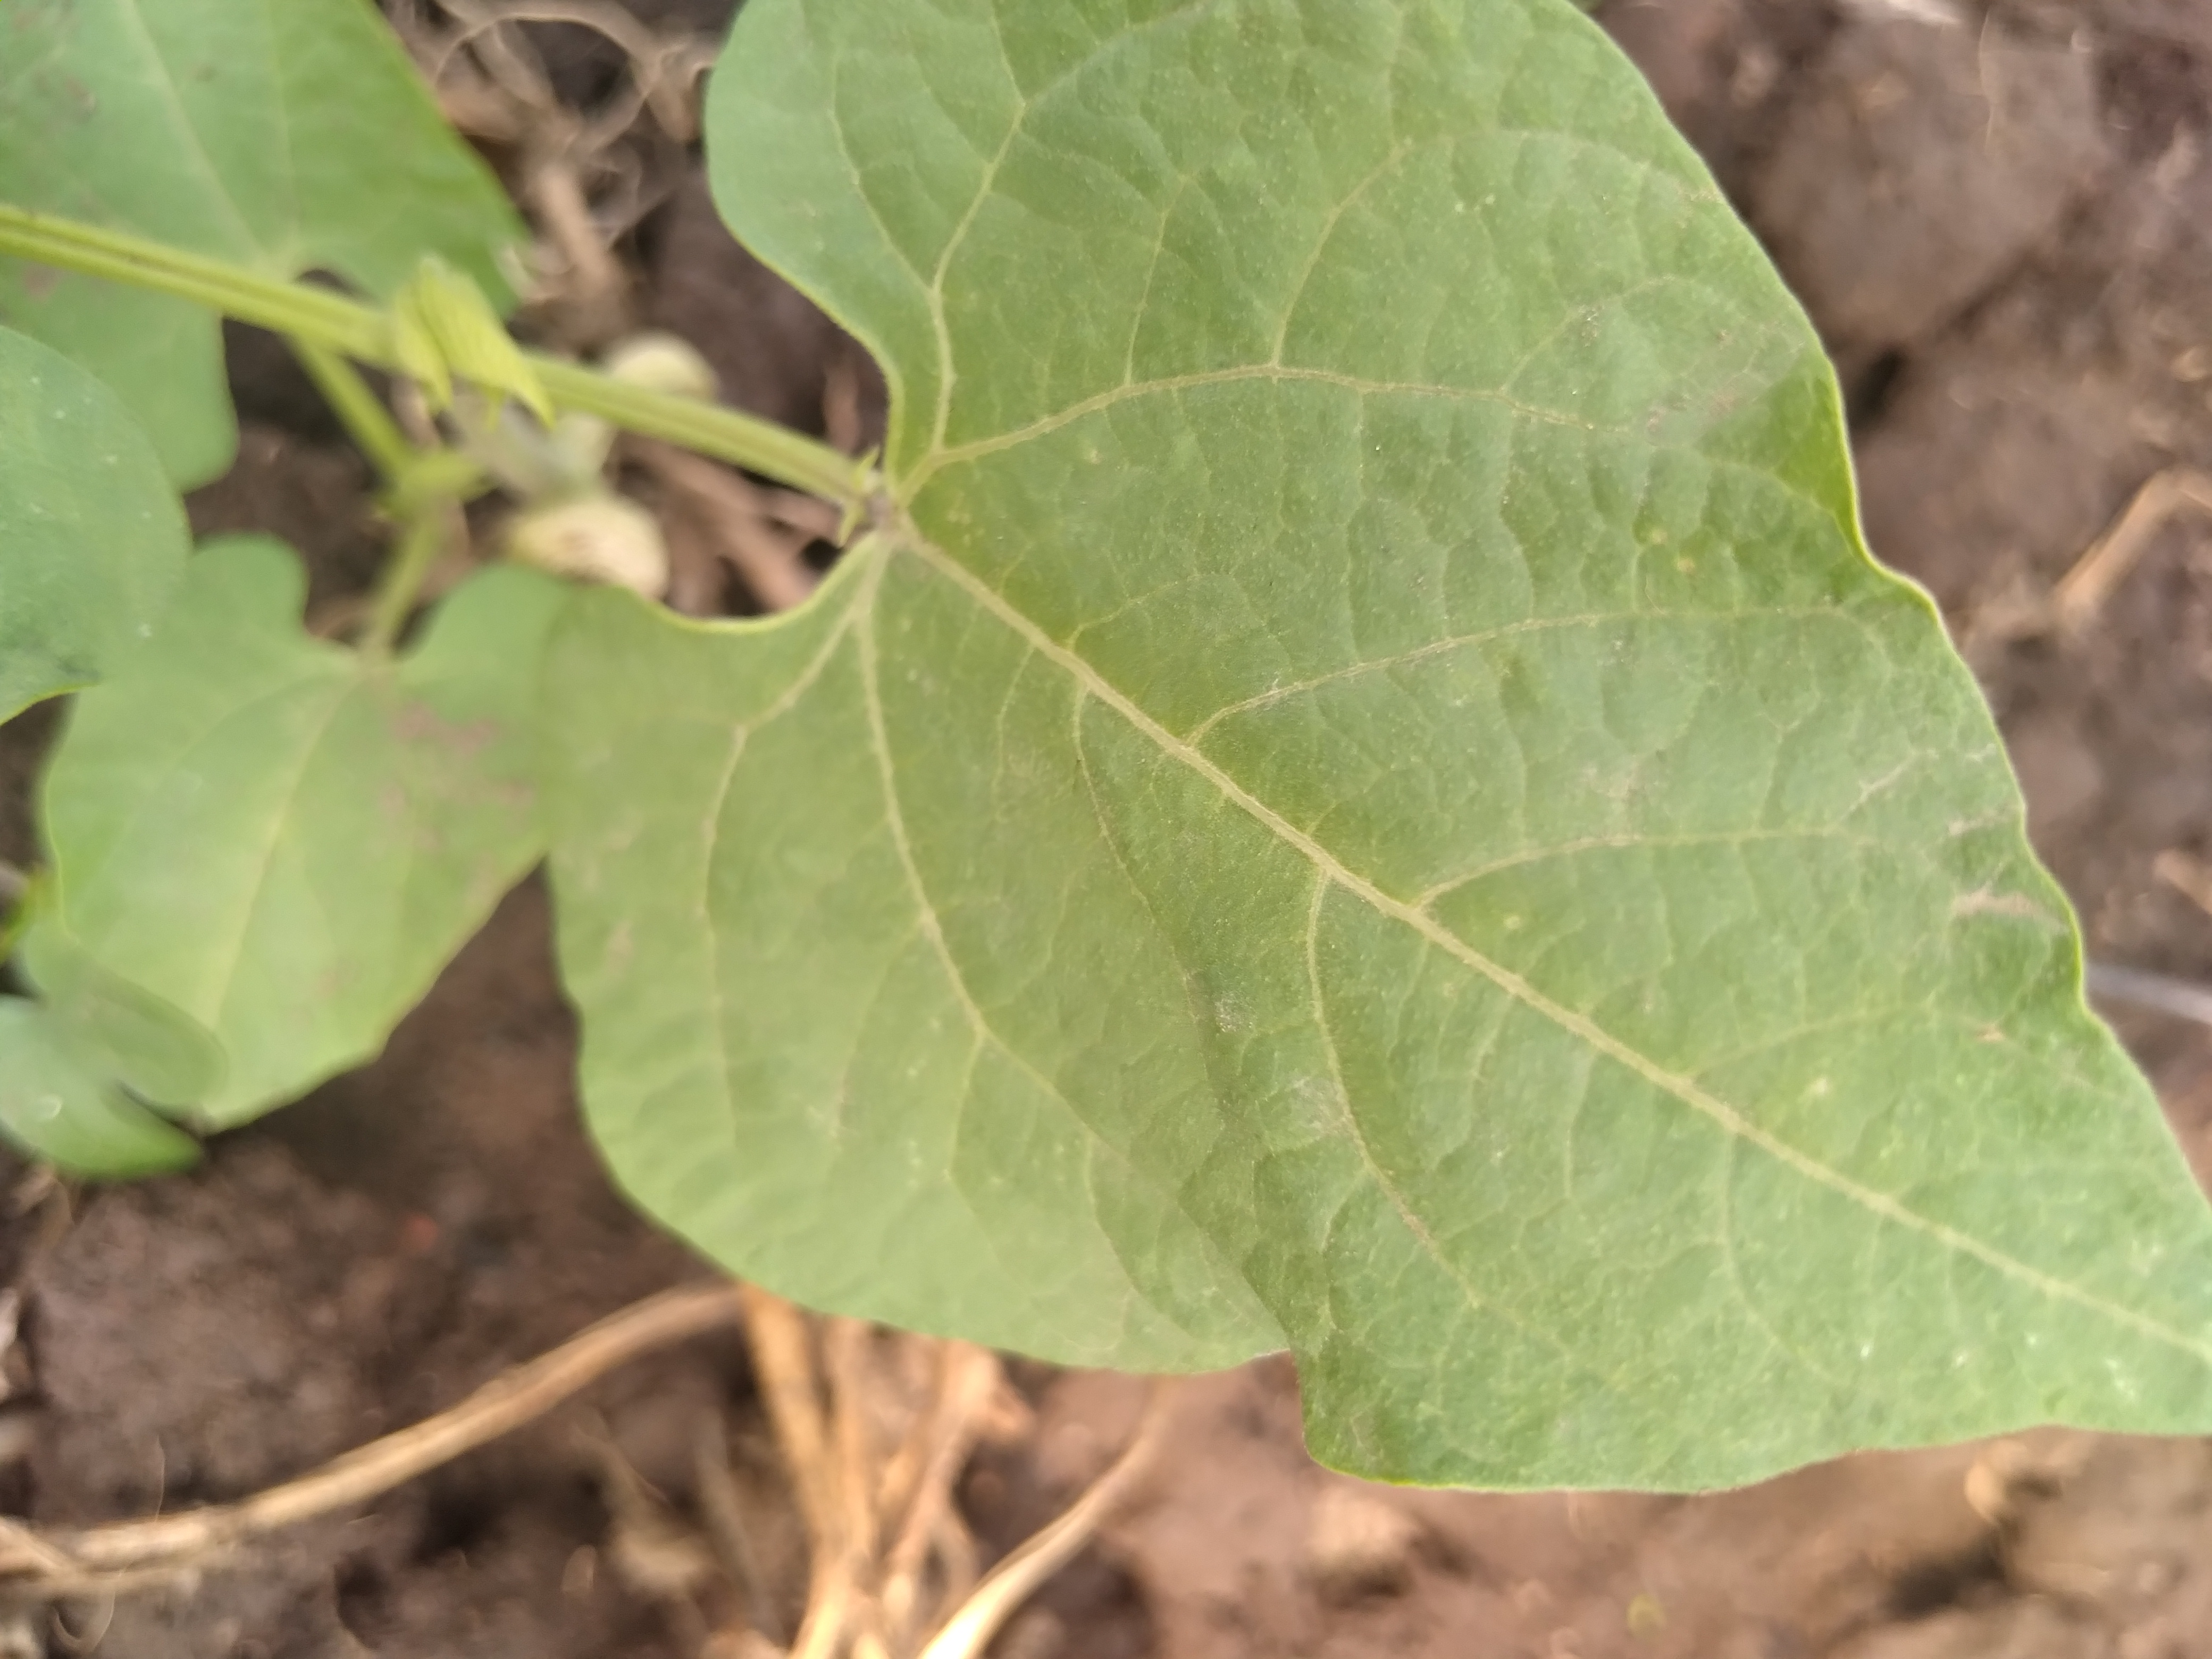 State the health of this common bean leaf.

healthy
